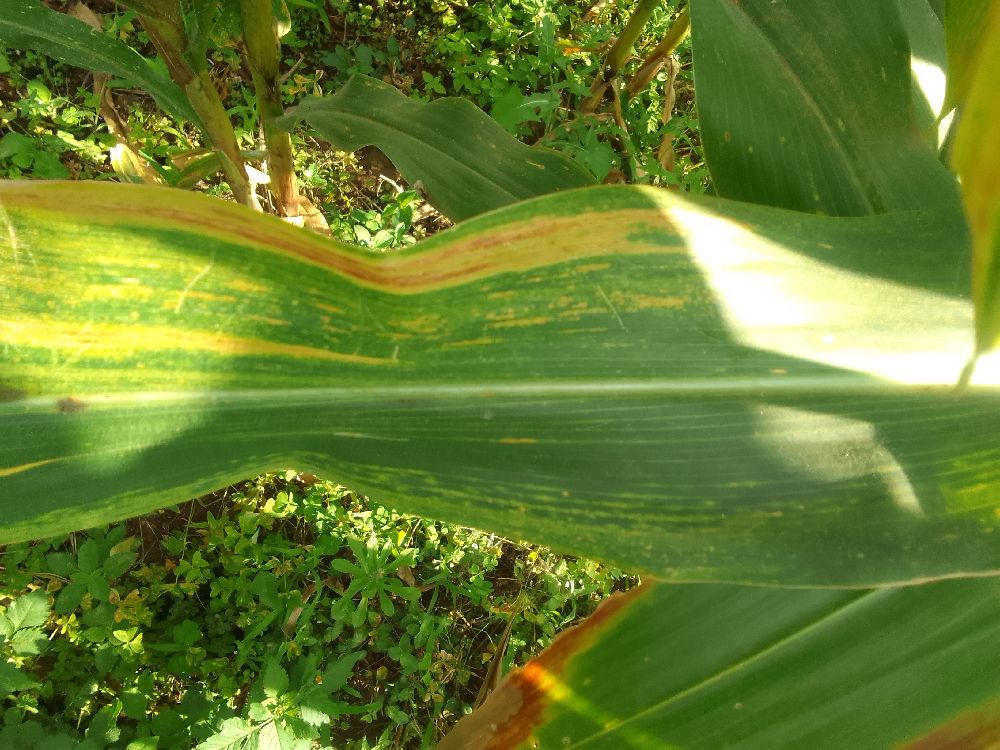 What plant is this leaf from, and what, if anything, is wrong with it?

maize, maize lethal necrosis
